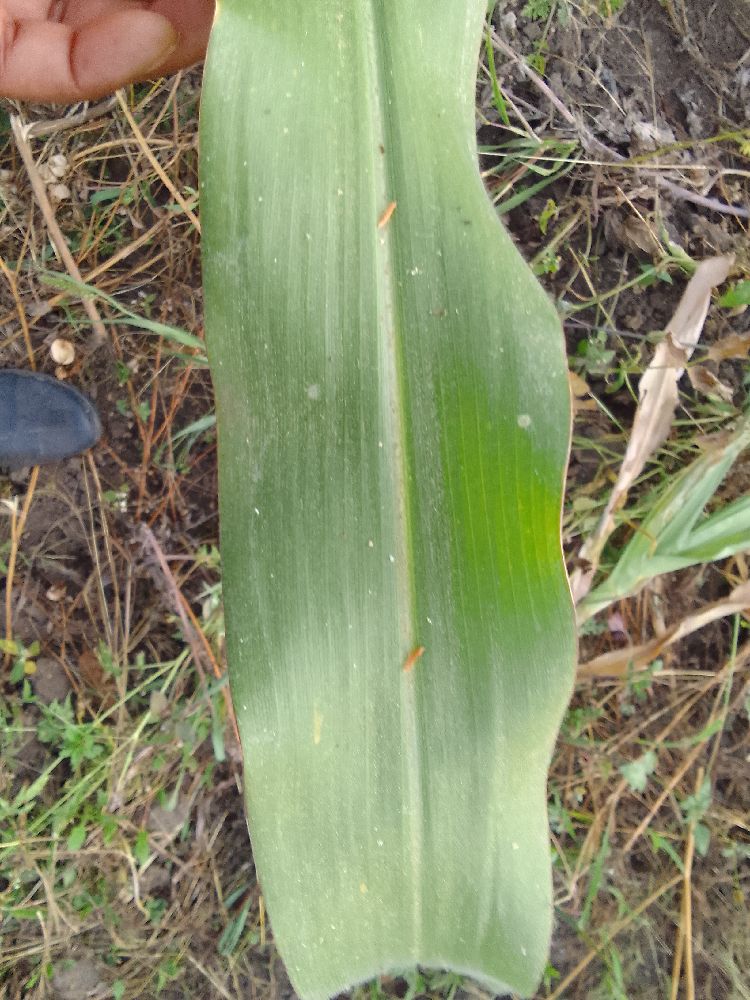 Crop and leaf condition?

maize, healthy
